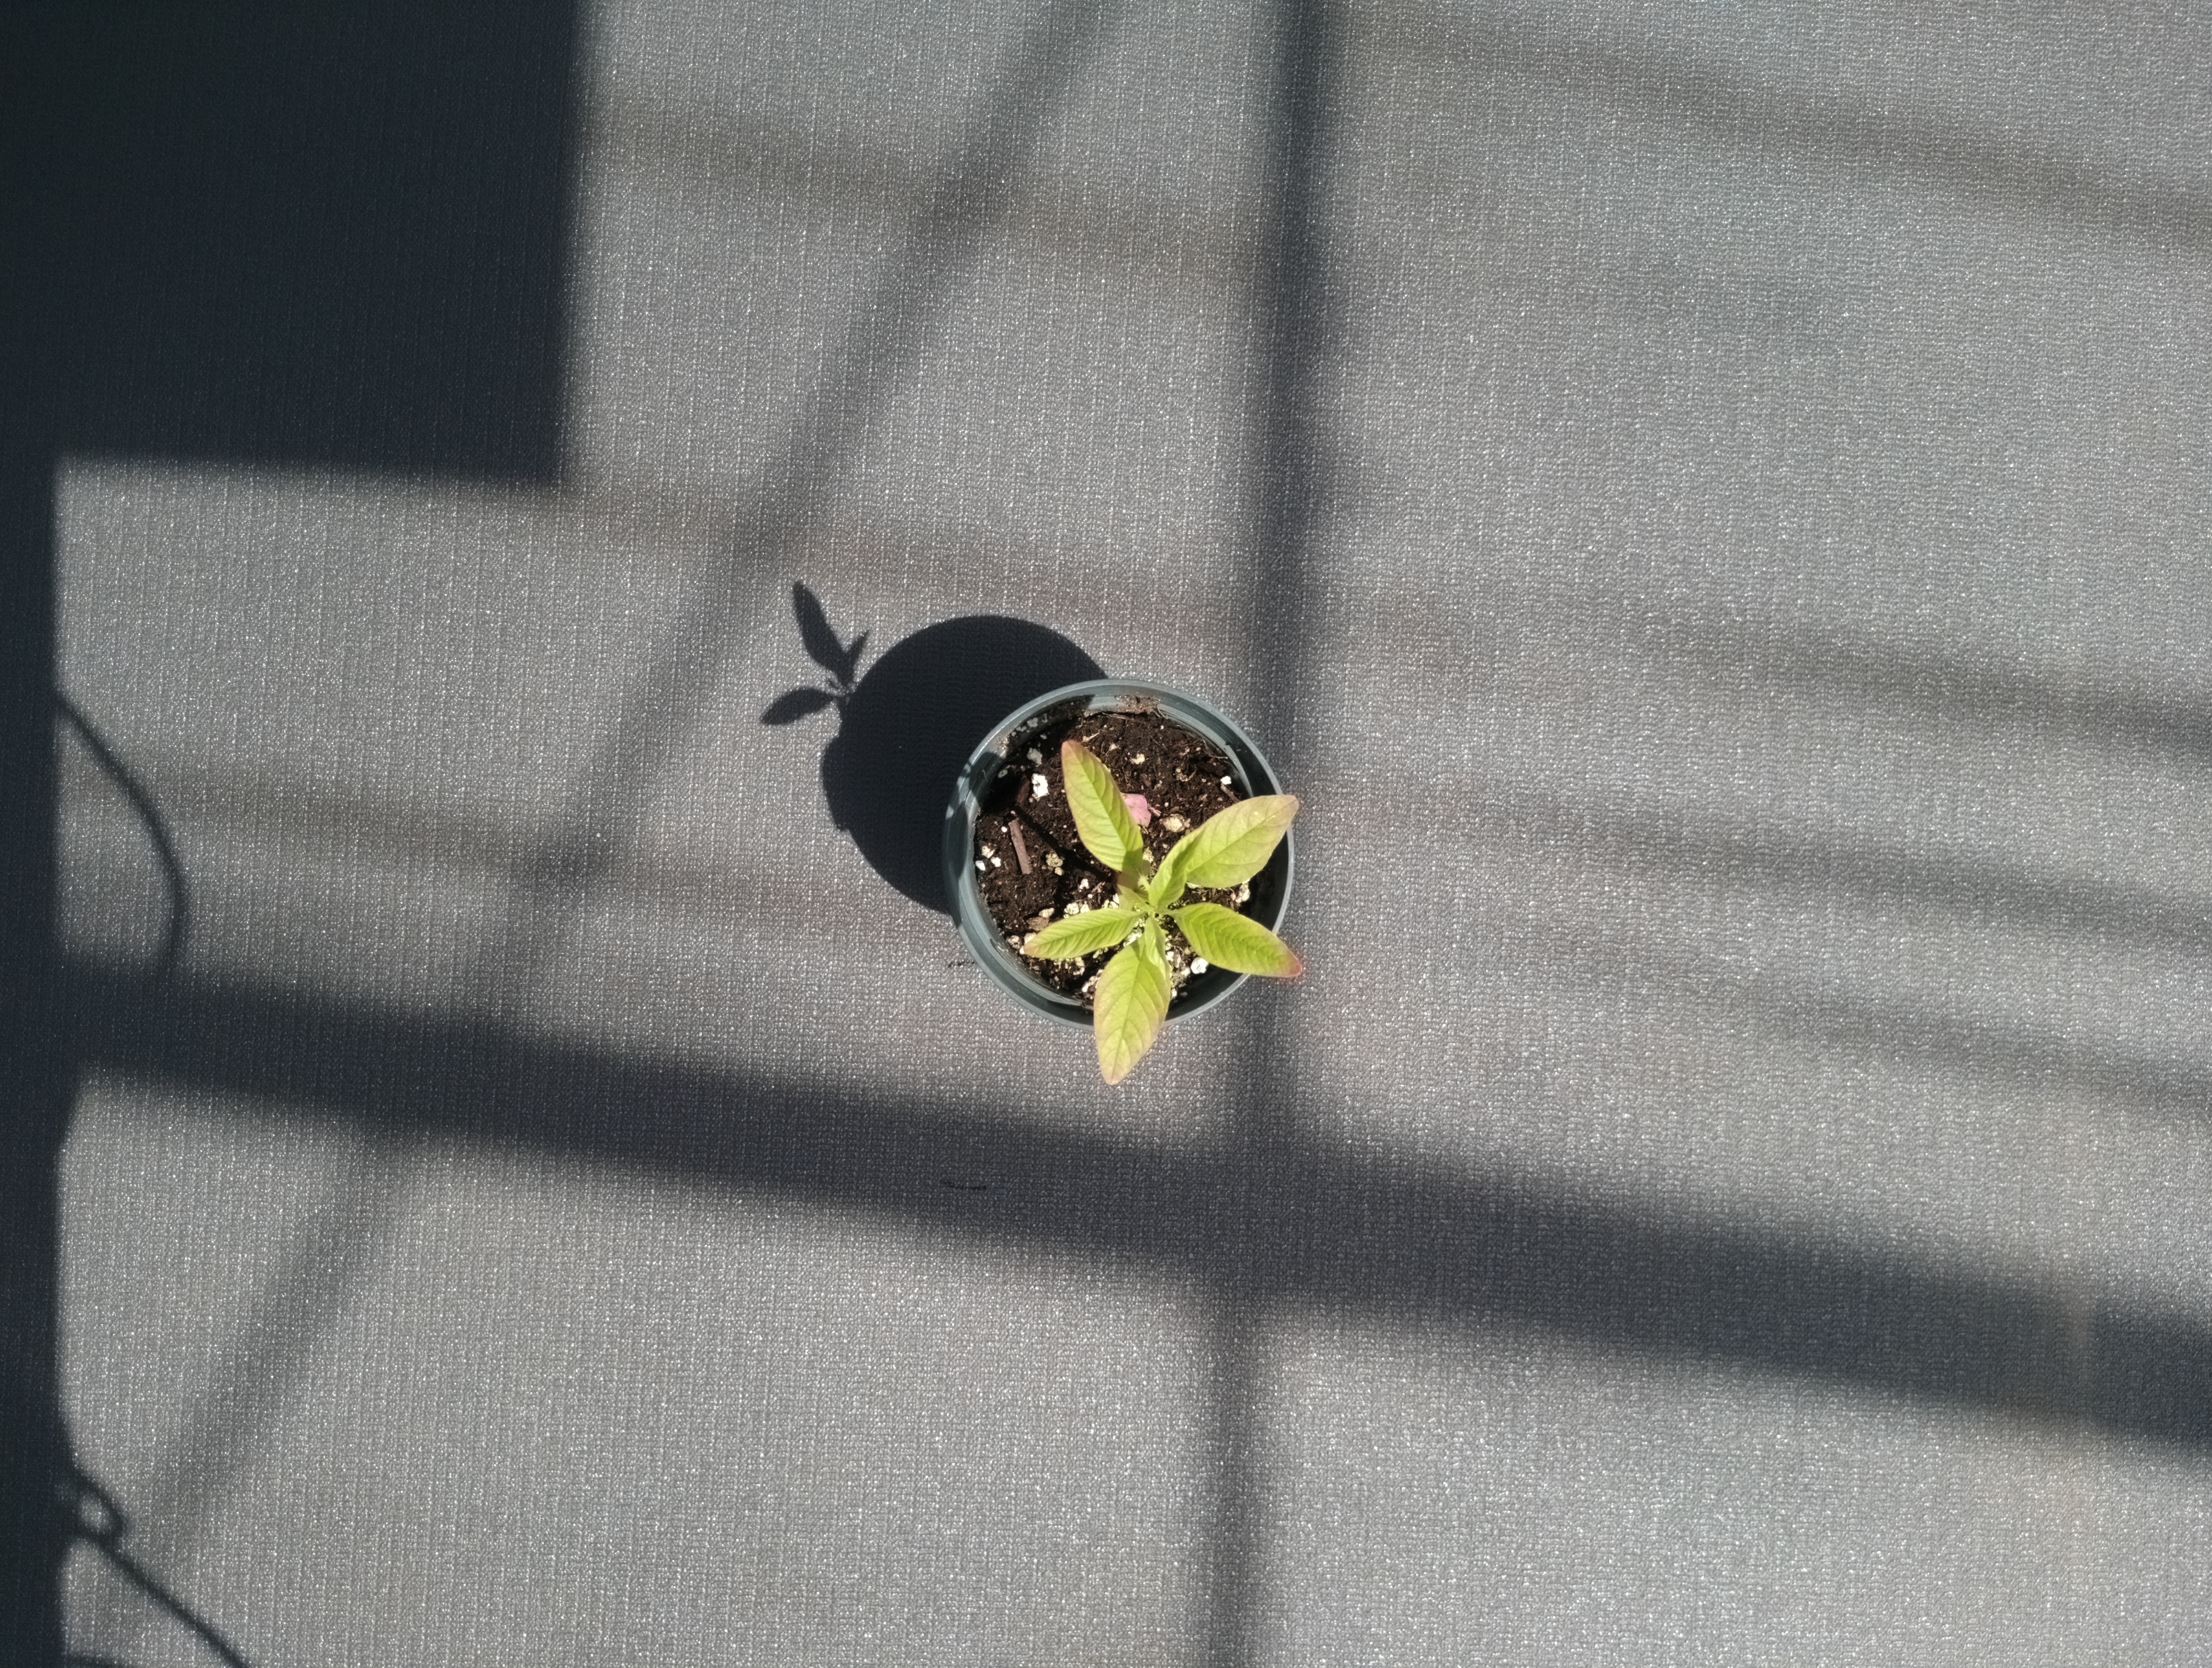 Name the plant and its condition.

waterhemp, chlorosis only
